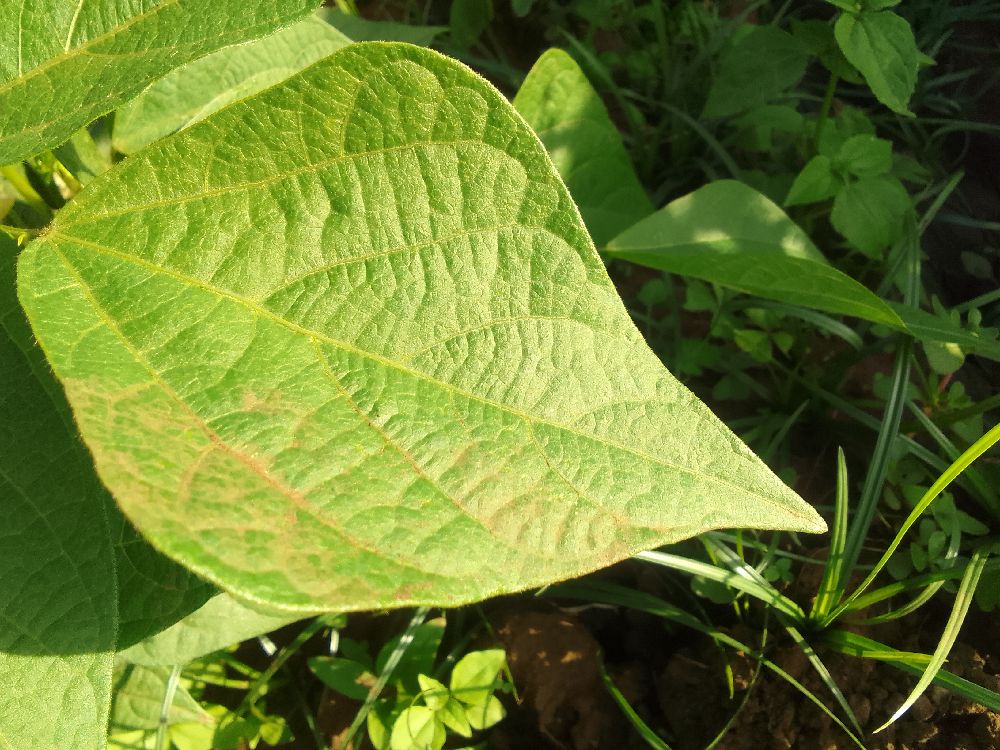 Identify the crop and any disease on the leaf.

common bean, healthy
